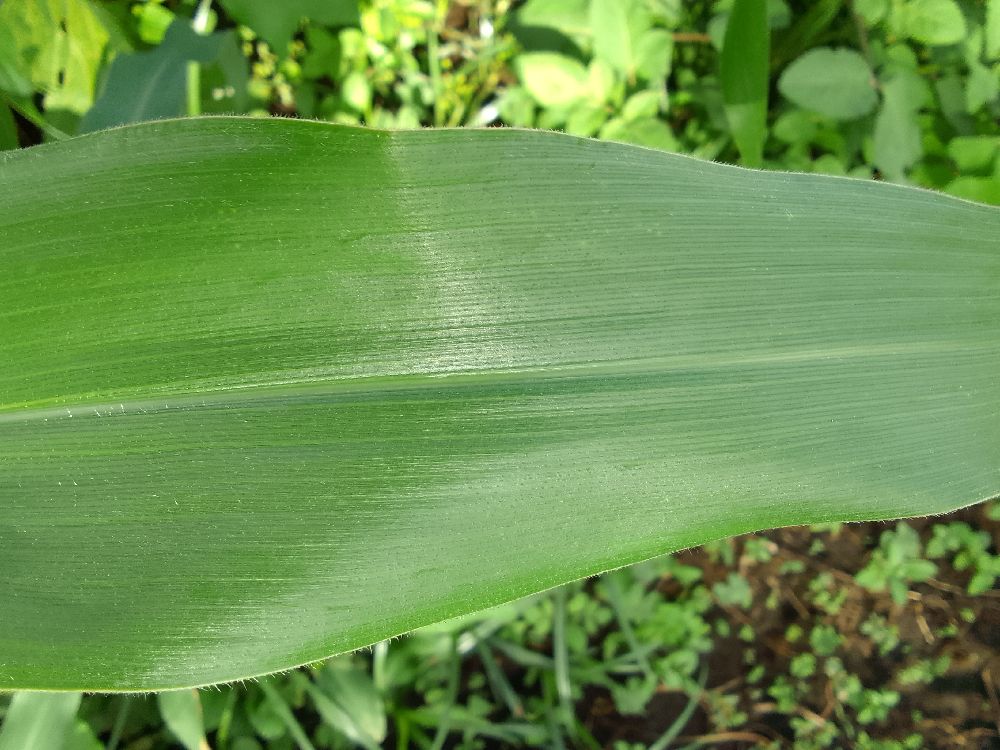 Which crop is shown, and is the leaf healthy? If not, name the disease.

maize, healthy
